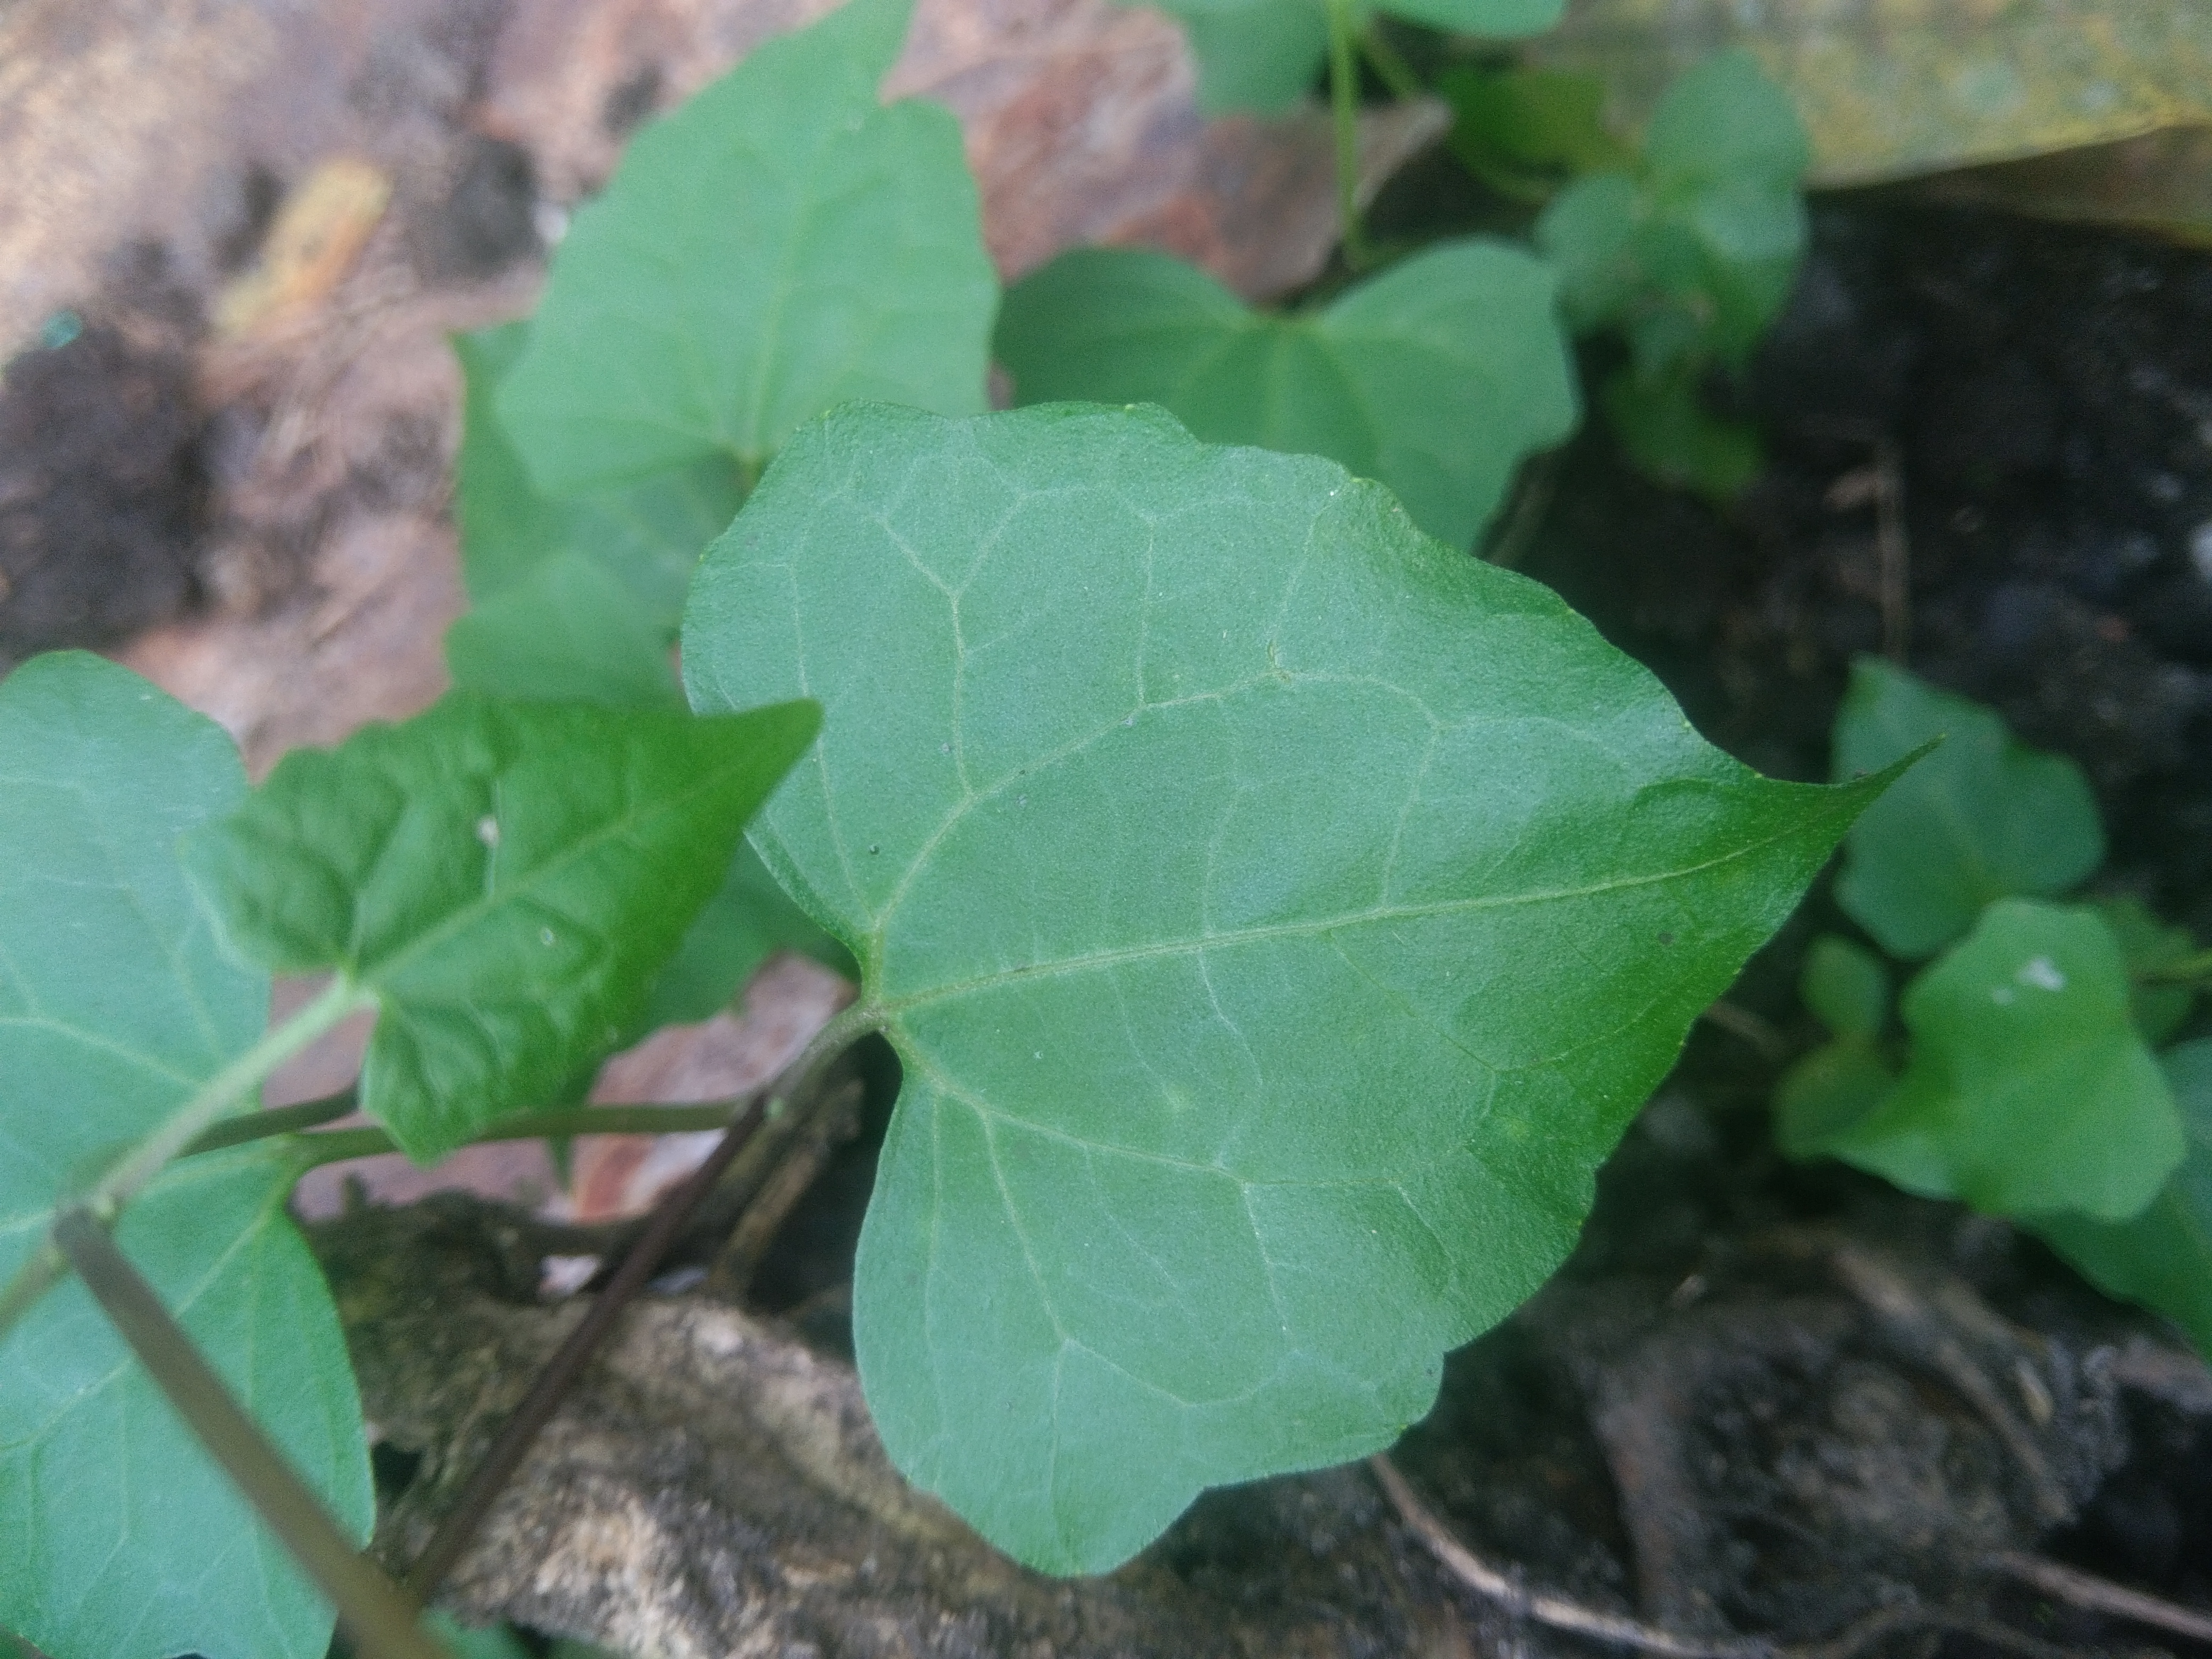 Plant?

bitter vine
